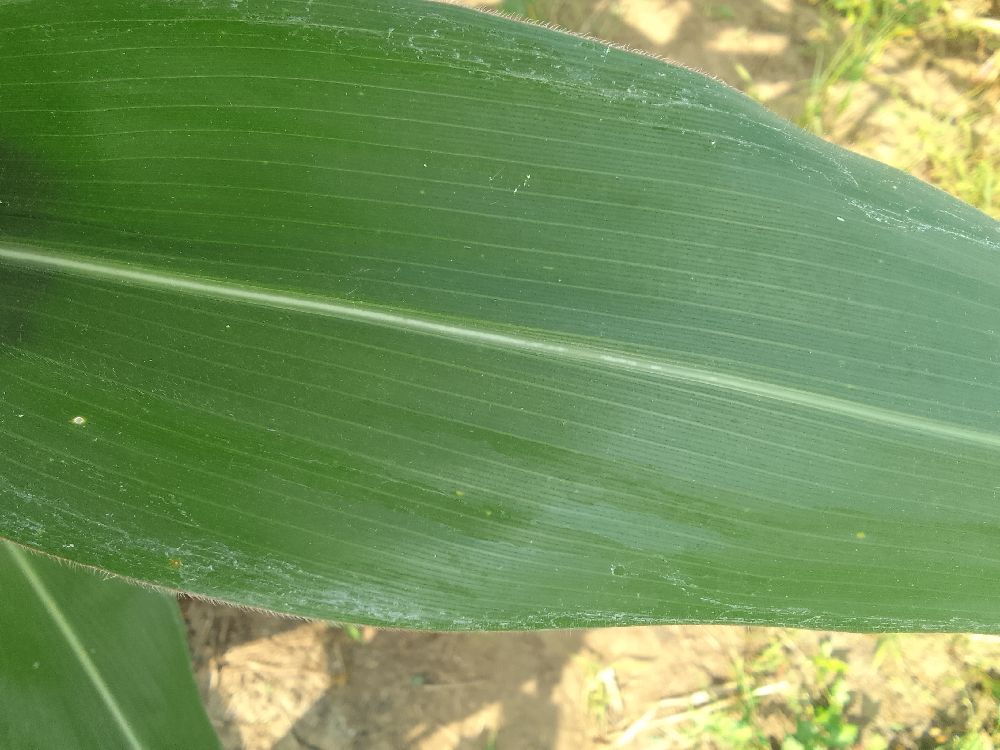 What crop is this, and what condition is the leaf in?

maize, healthy
